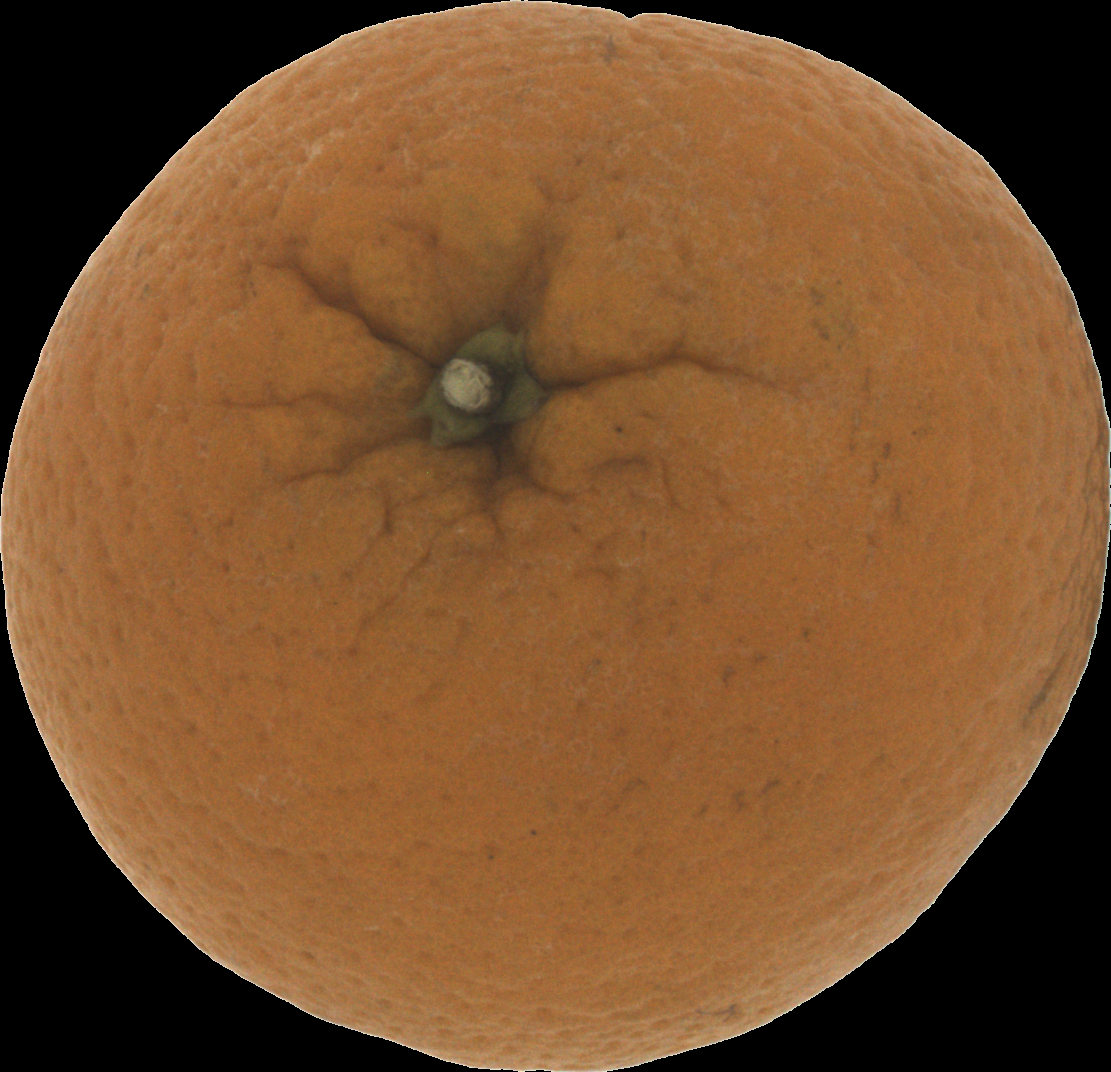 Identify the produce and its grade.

orange, bad
